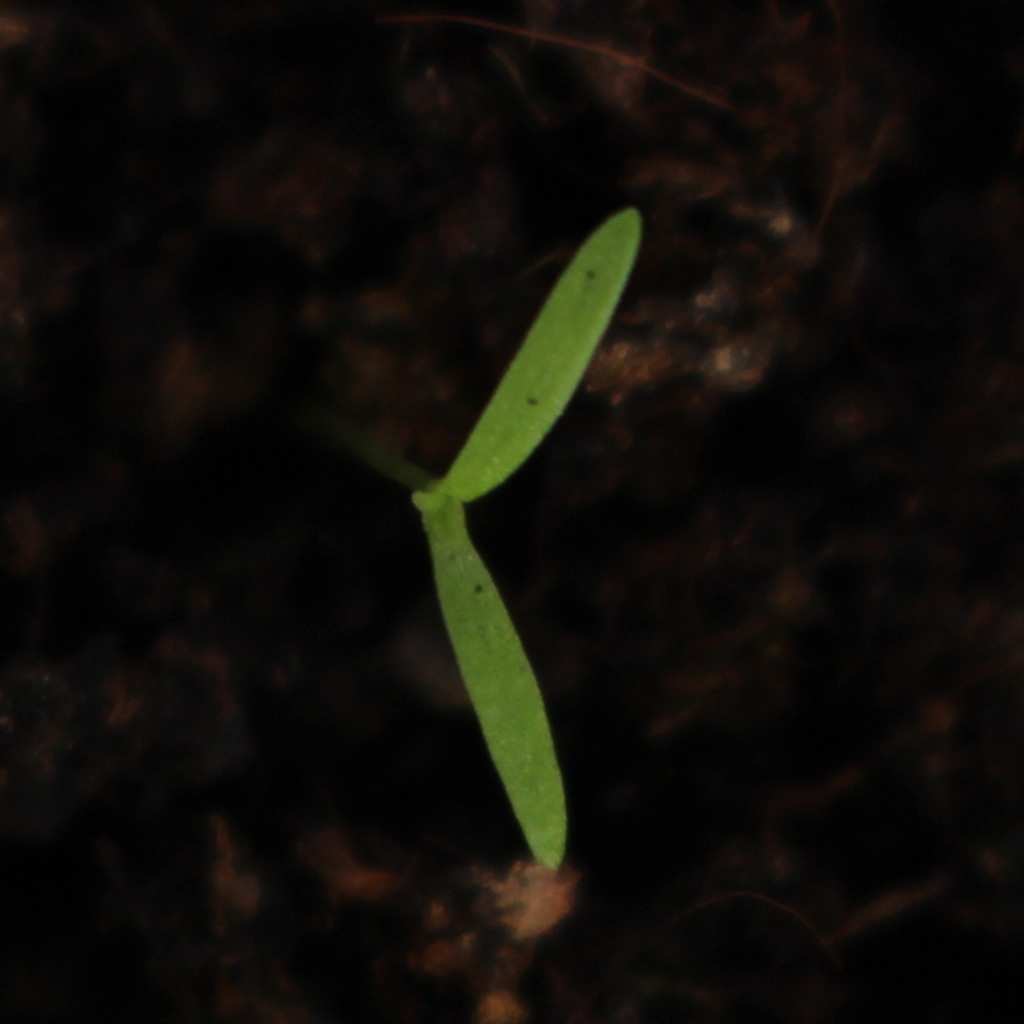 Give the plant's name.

Papaver rhoeas
